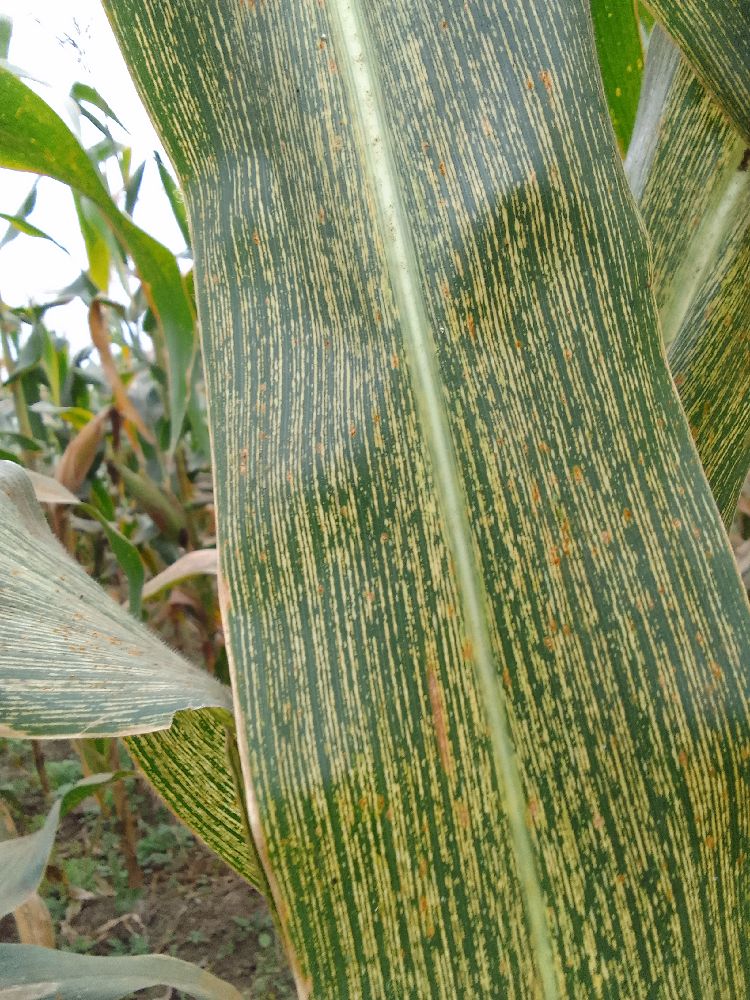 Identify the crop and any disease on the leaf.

maize, maize streak virus
